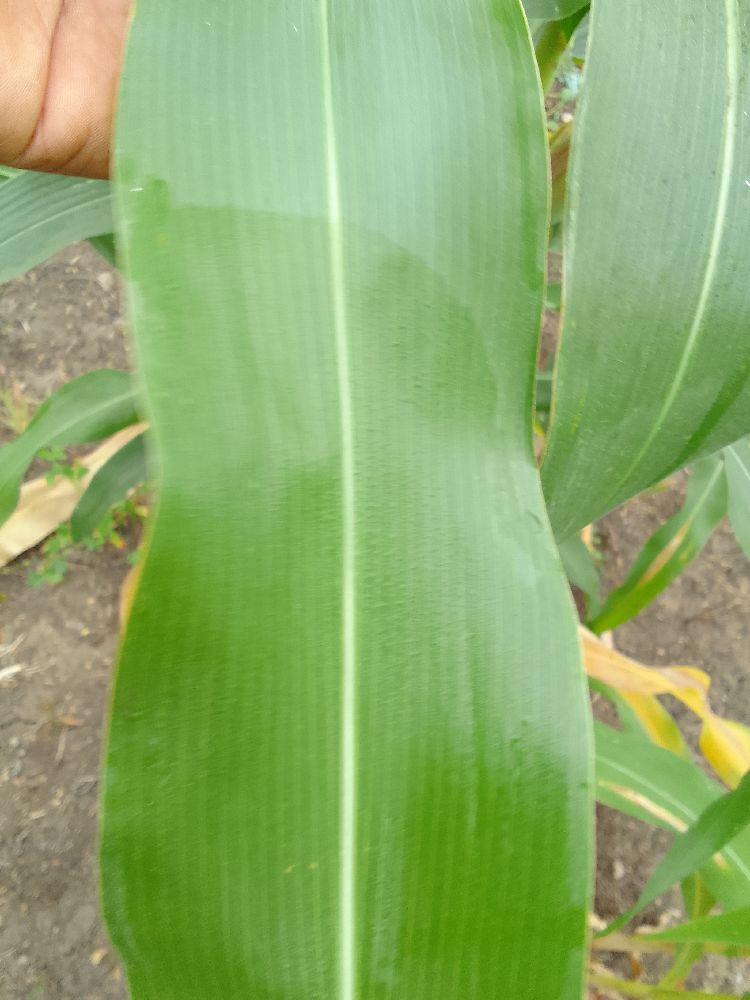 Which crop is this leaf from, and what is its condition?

maize, healthy
